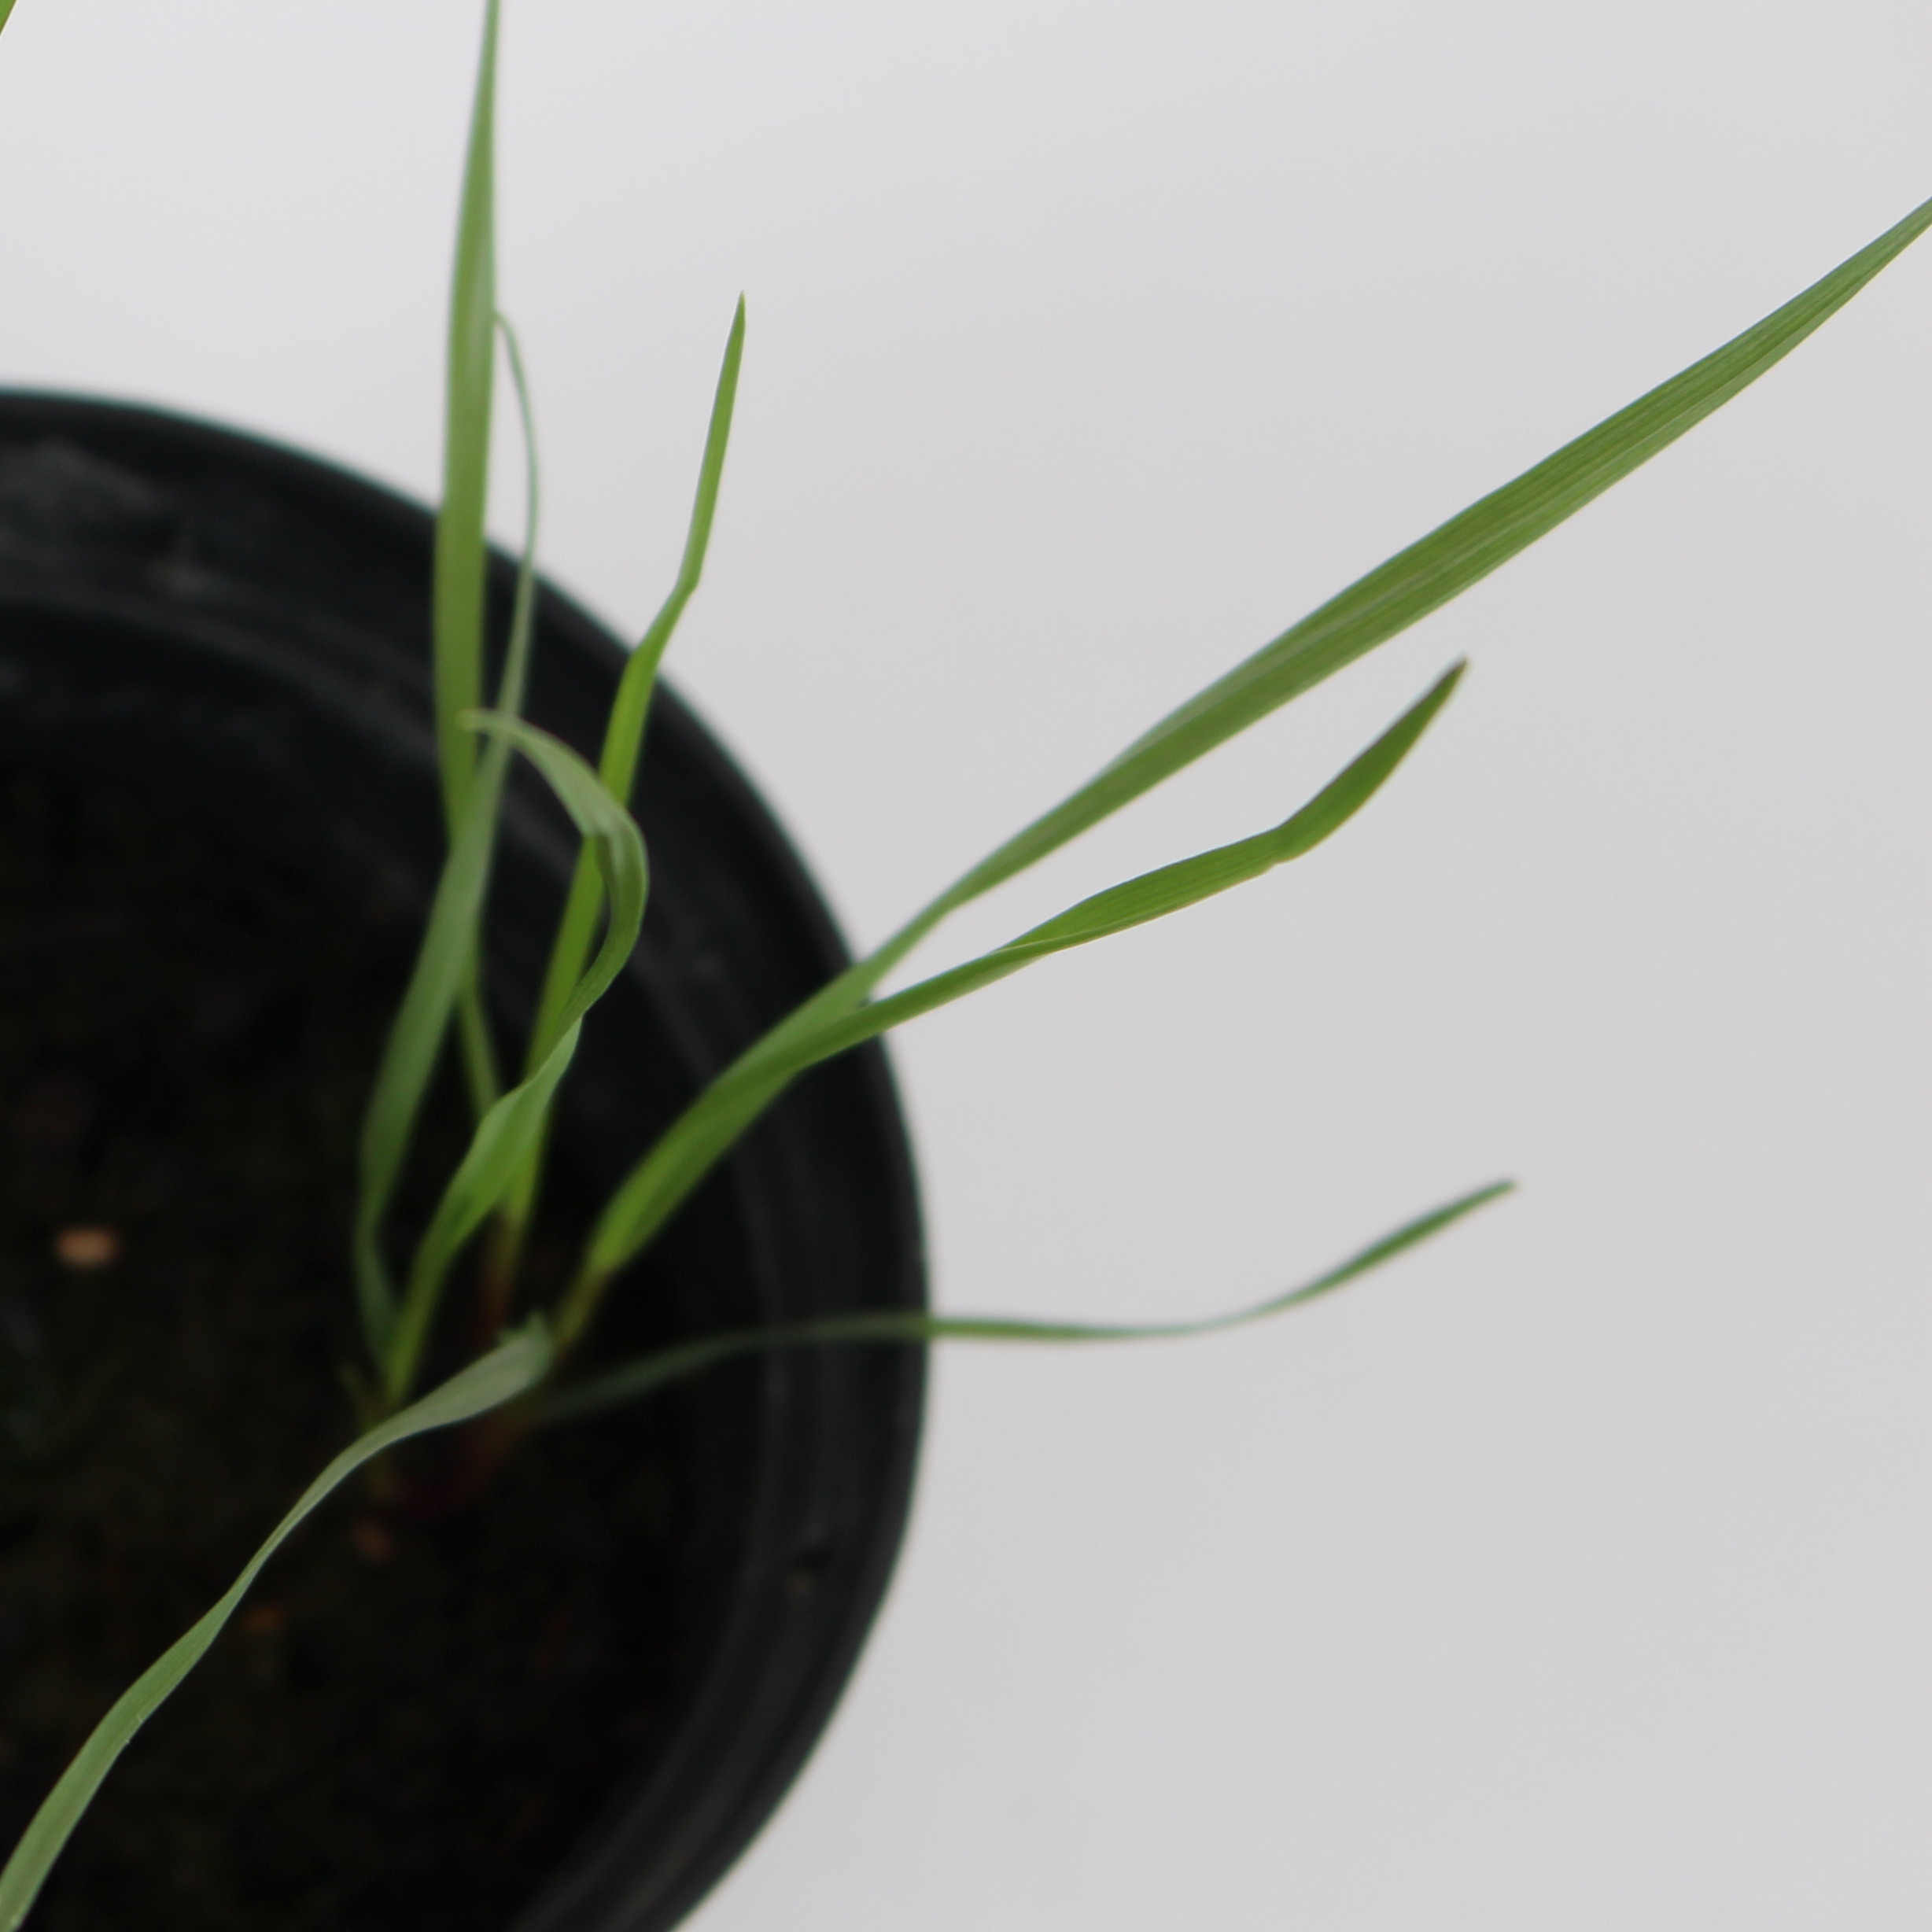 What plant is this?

Lolium multiflorum
